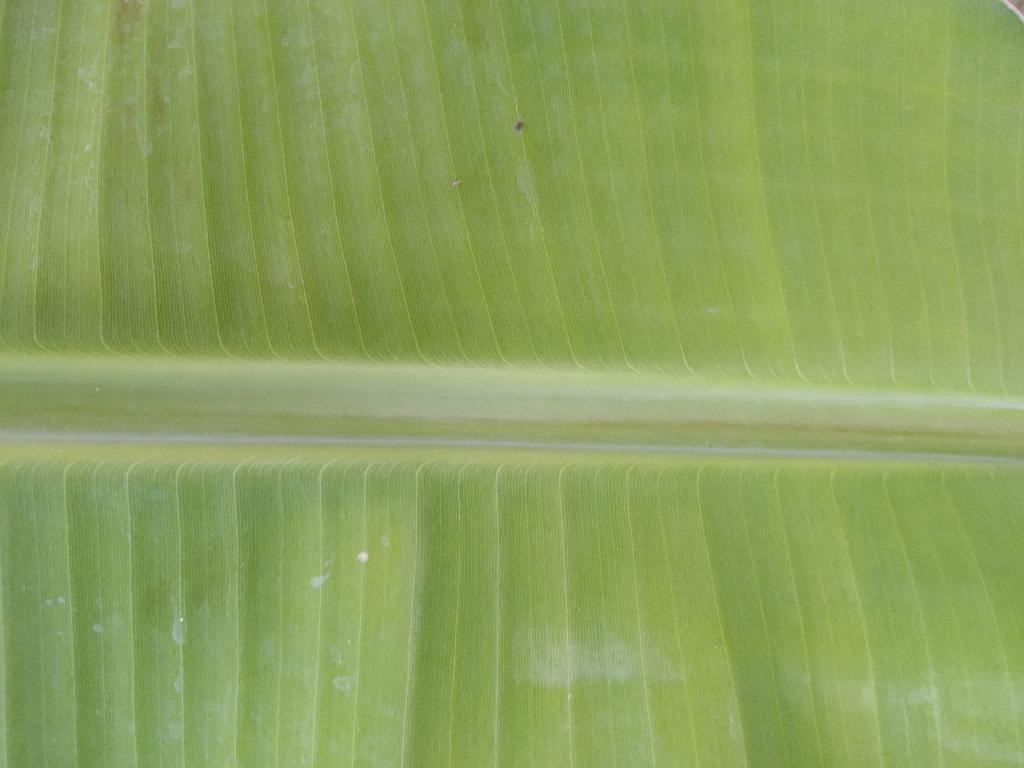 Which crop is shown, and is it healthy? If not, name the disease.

banana, healthy
